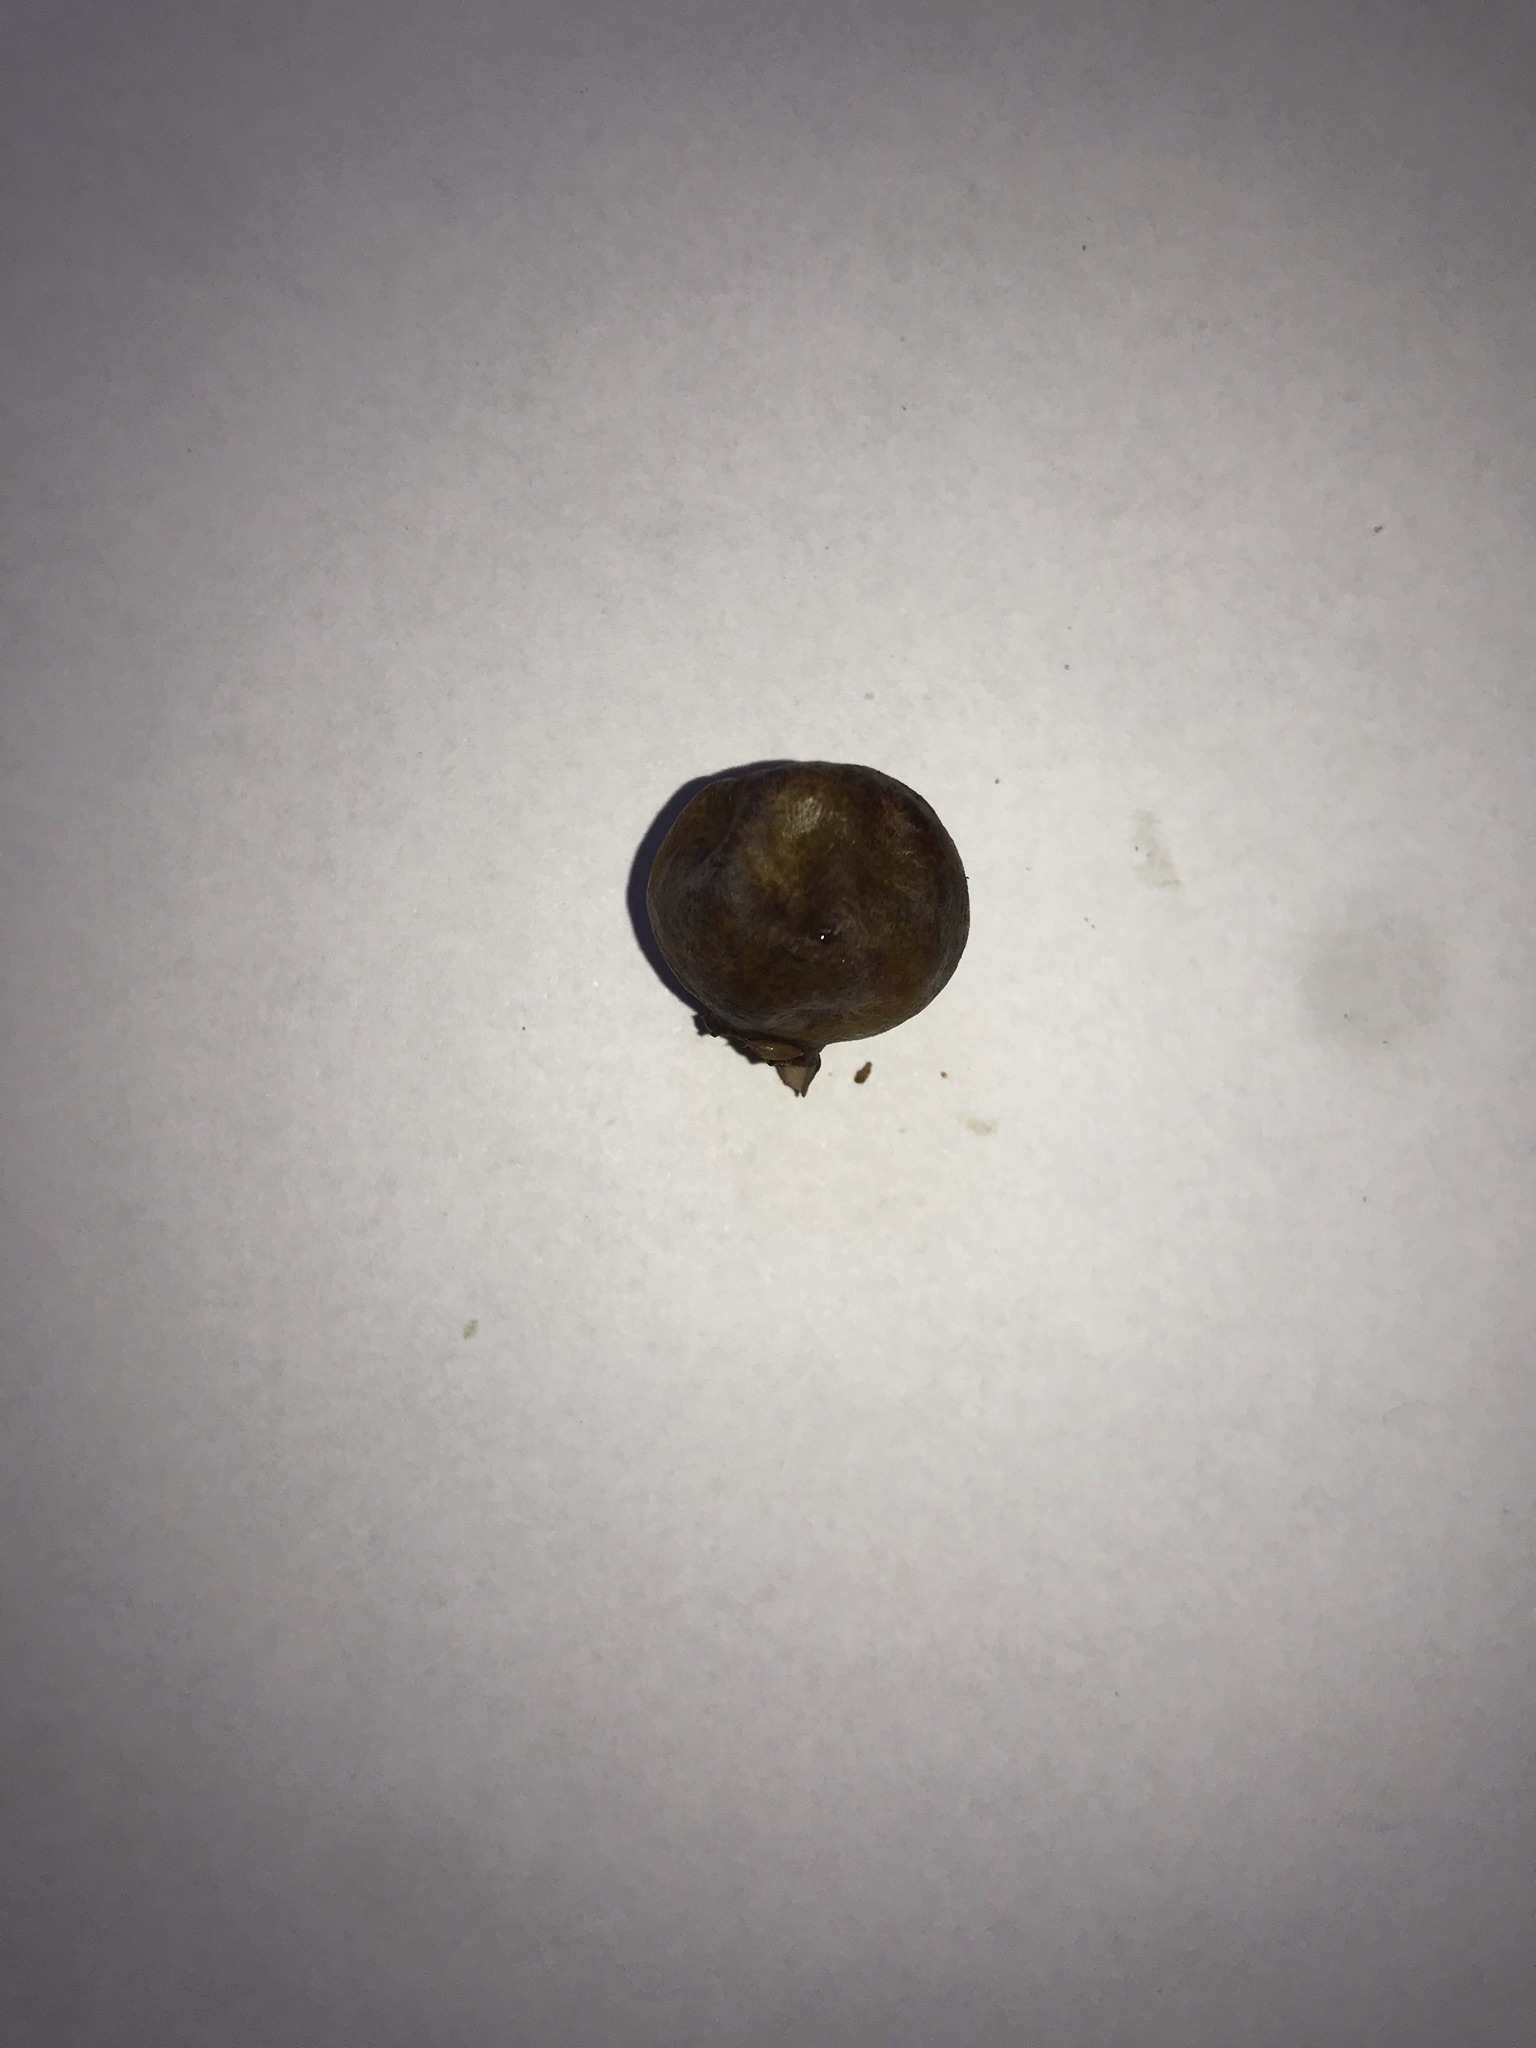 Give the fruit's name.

gabiroba
